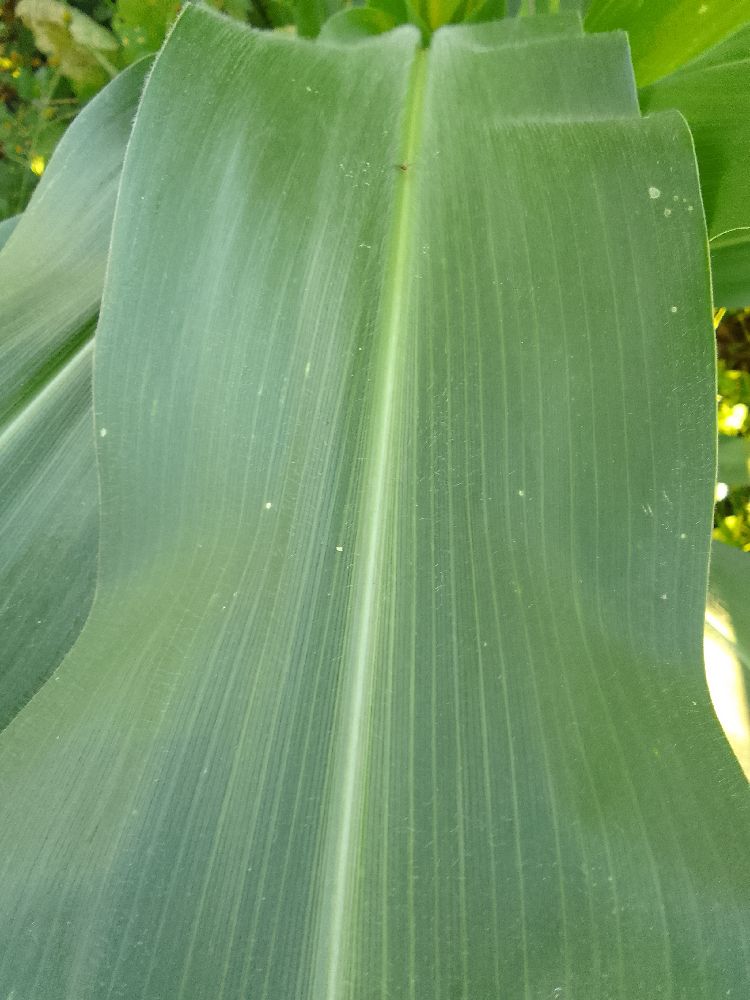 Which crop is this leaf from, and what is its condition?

maize, healthy
